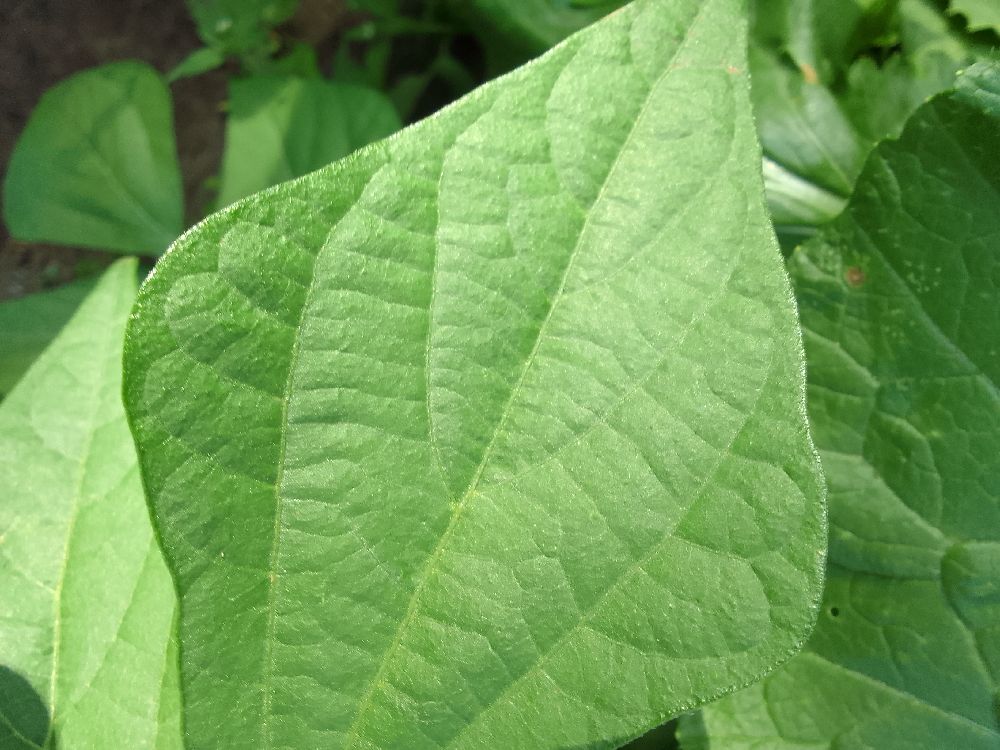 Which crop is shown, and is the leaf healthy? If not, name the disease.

common bean, healthy
